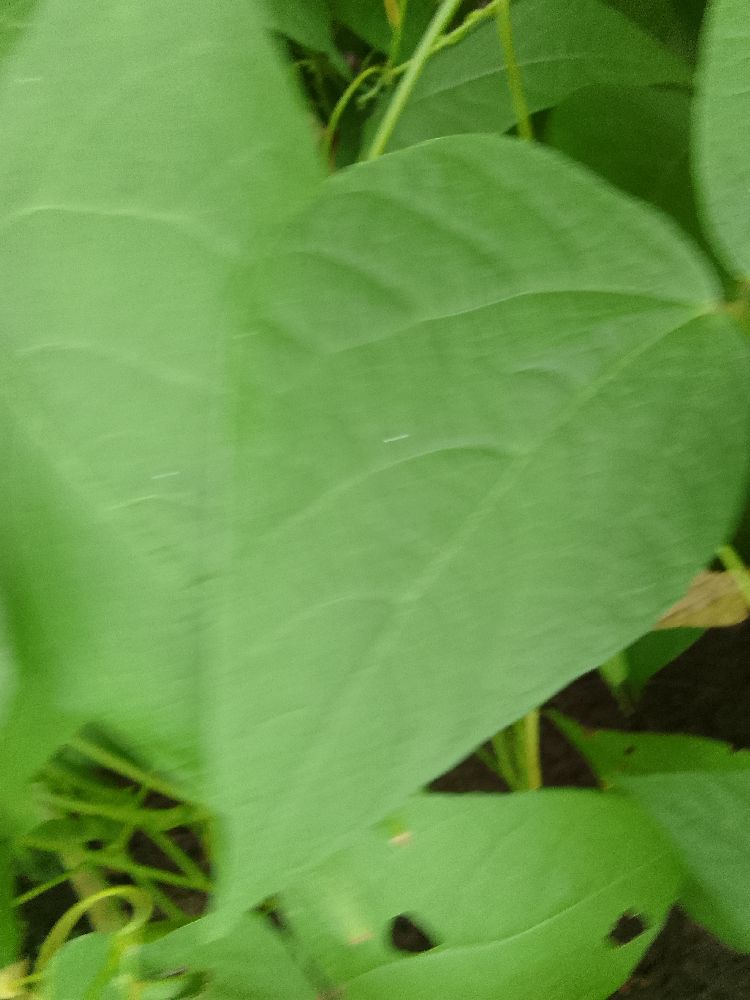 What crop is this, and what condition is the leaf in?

common bean, healthy
